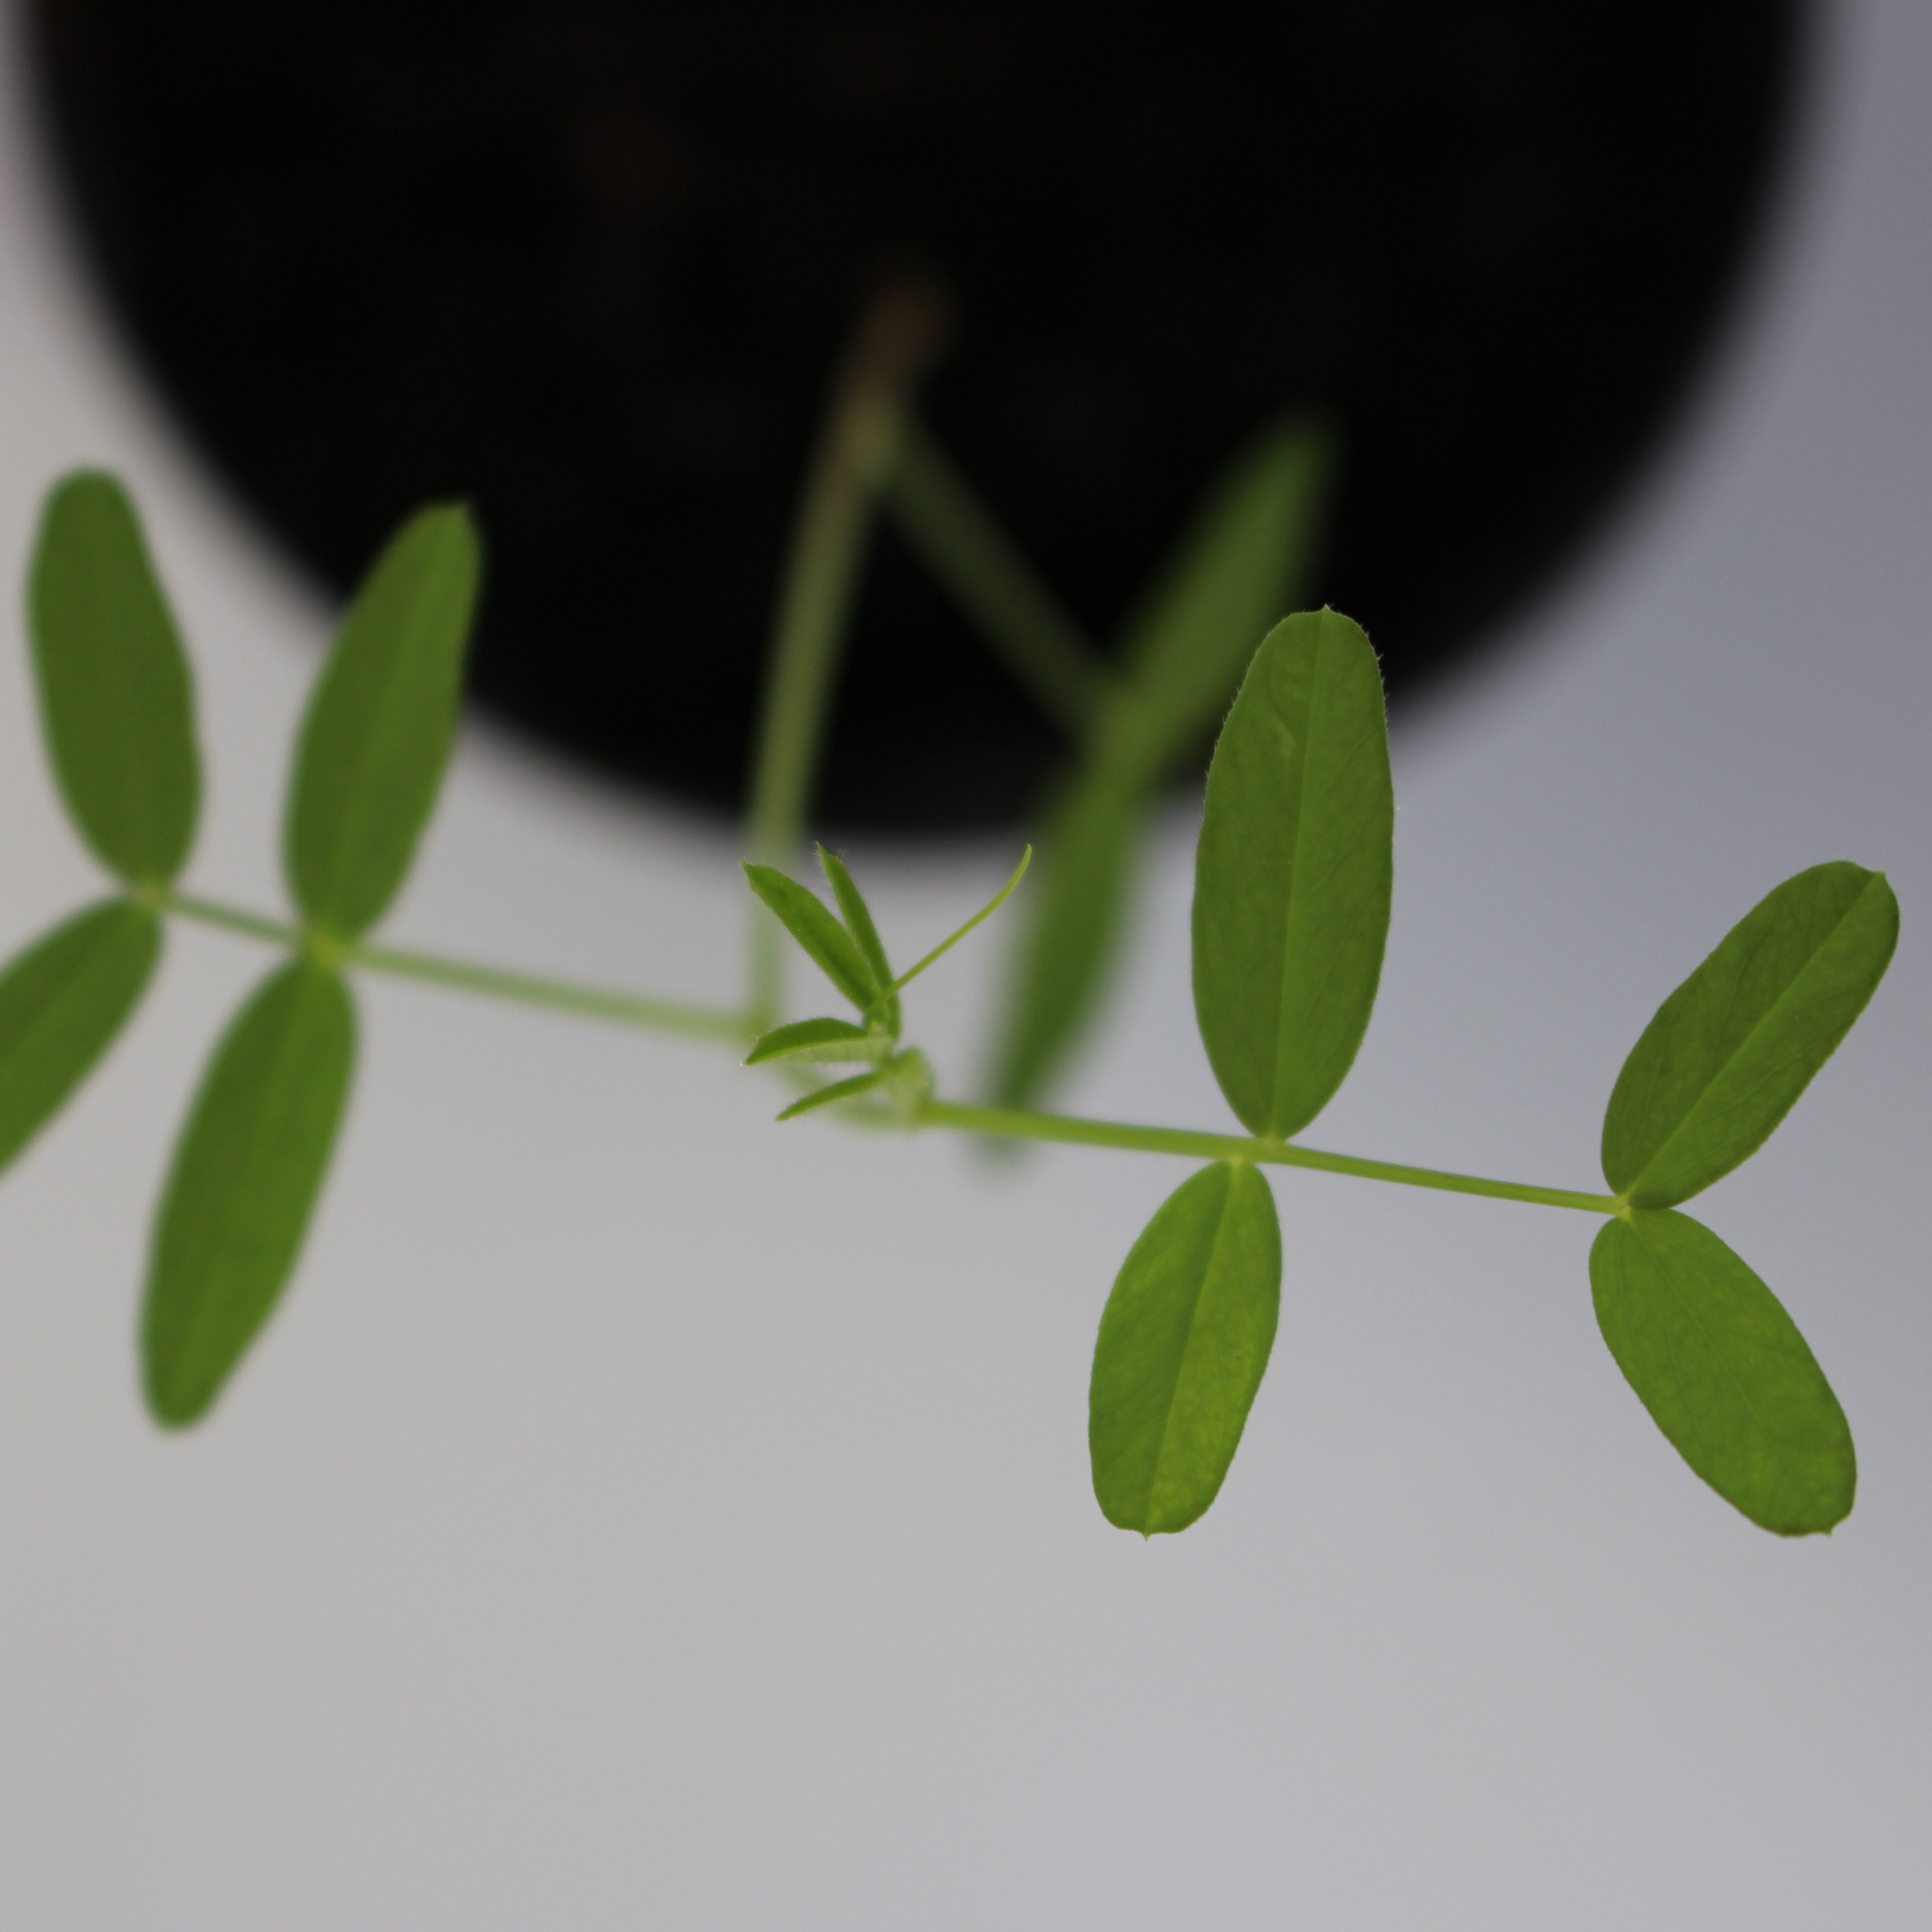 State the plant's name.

Vicia sativa
